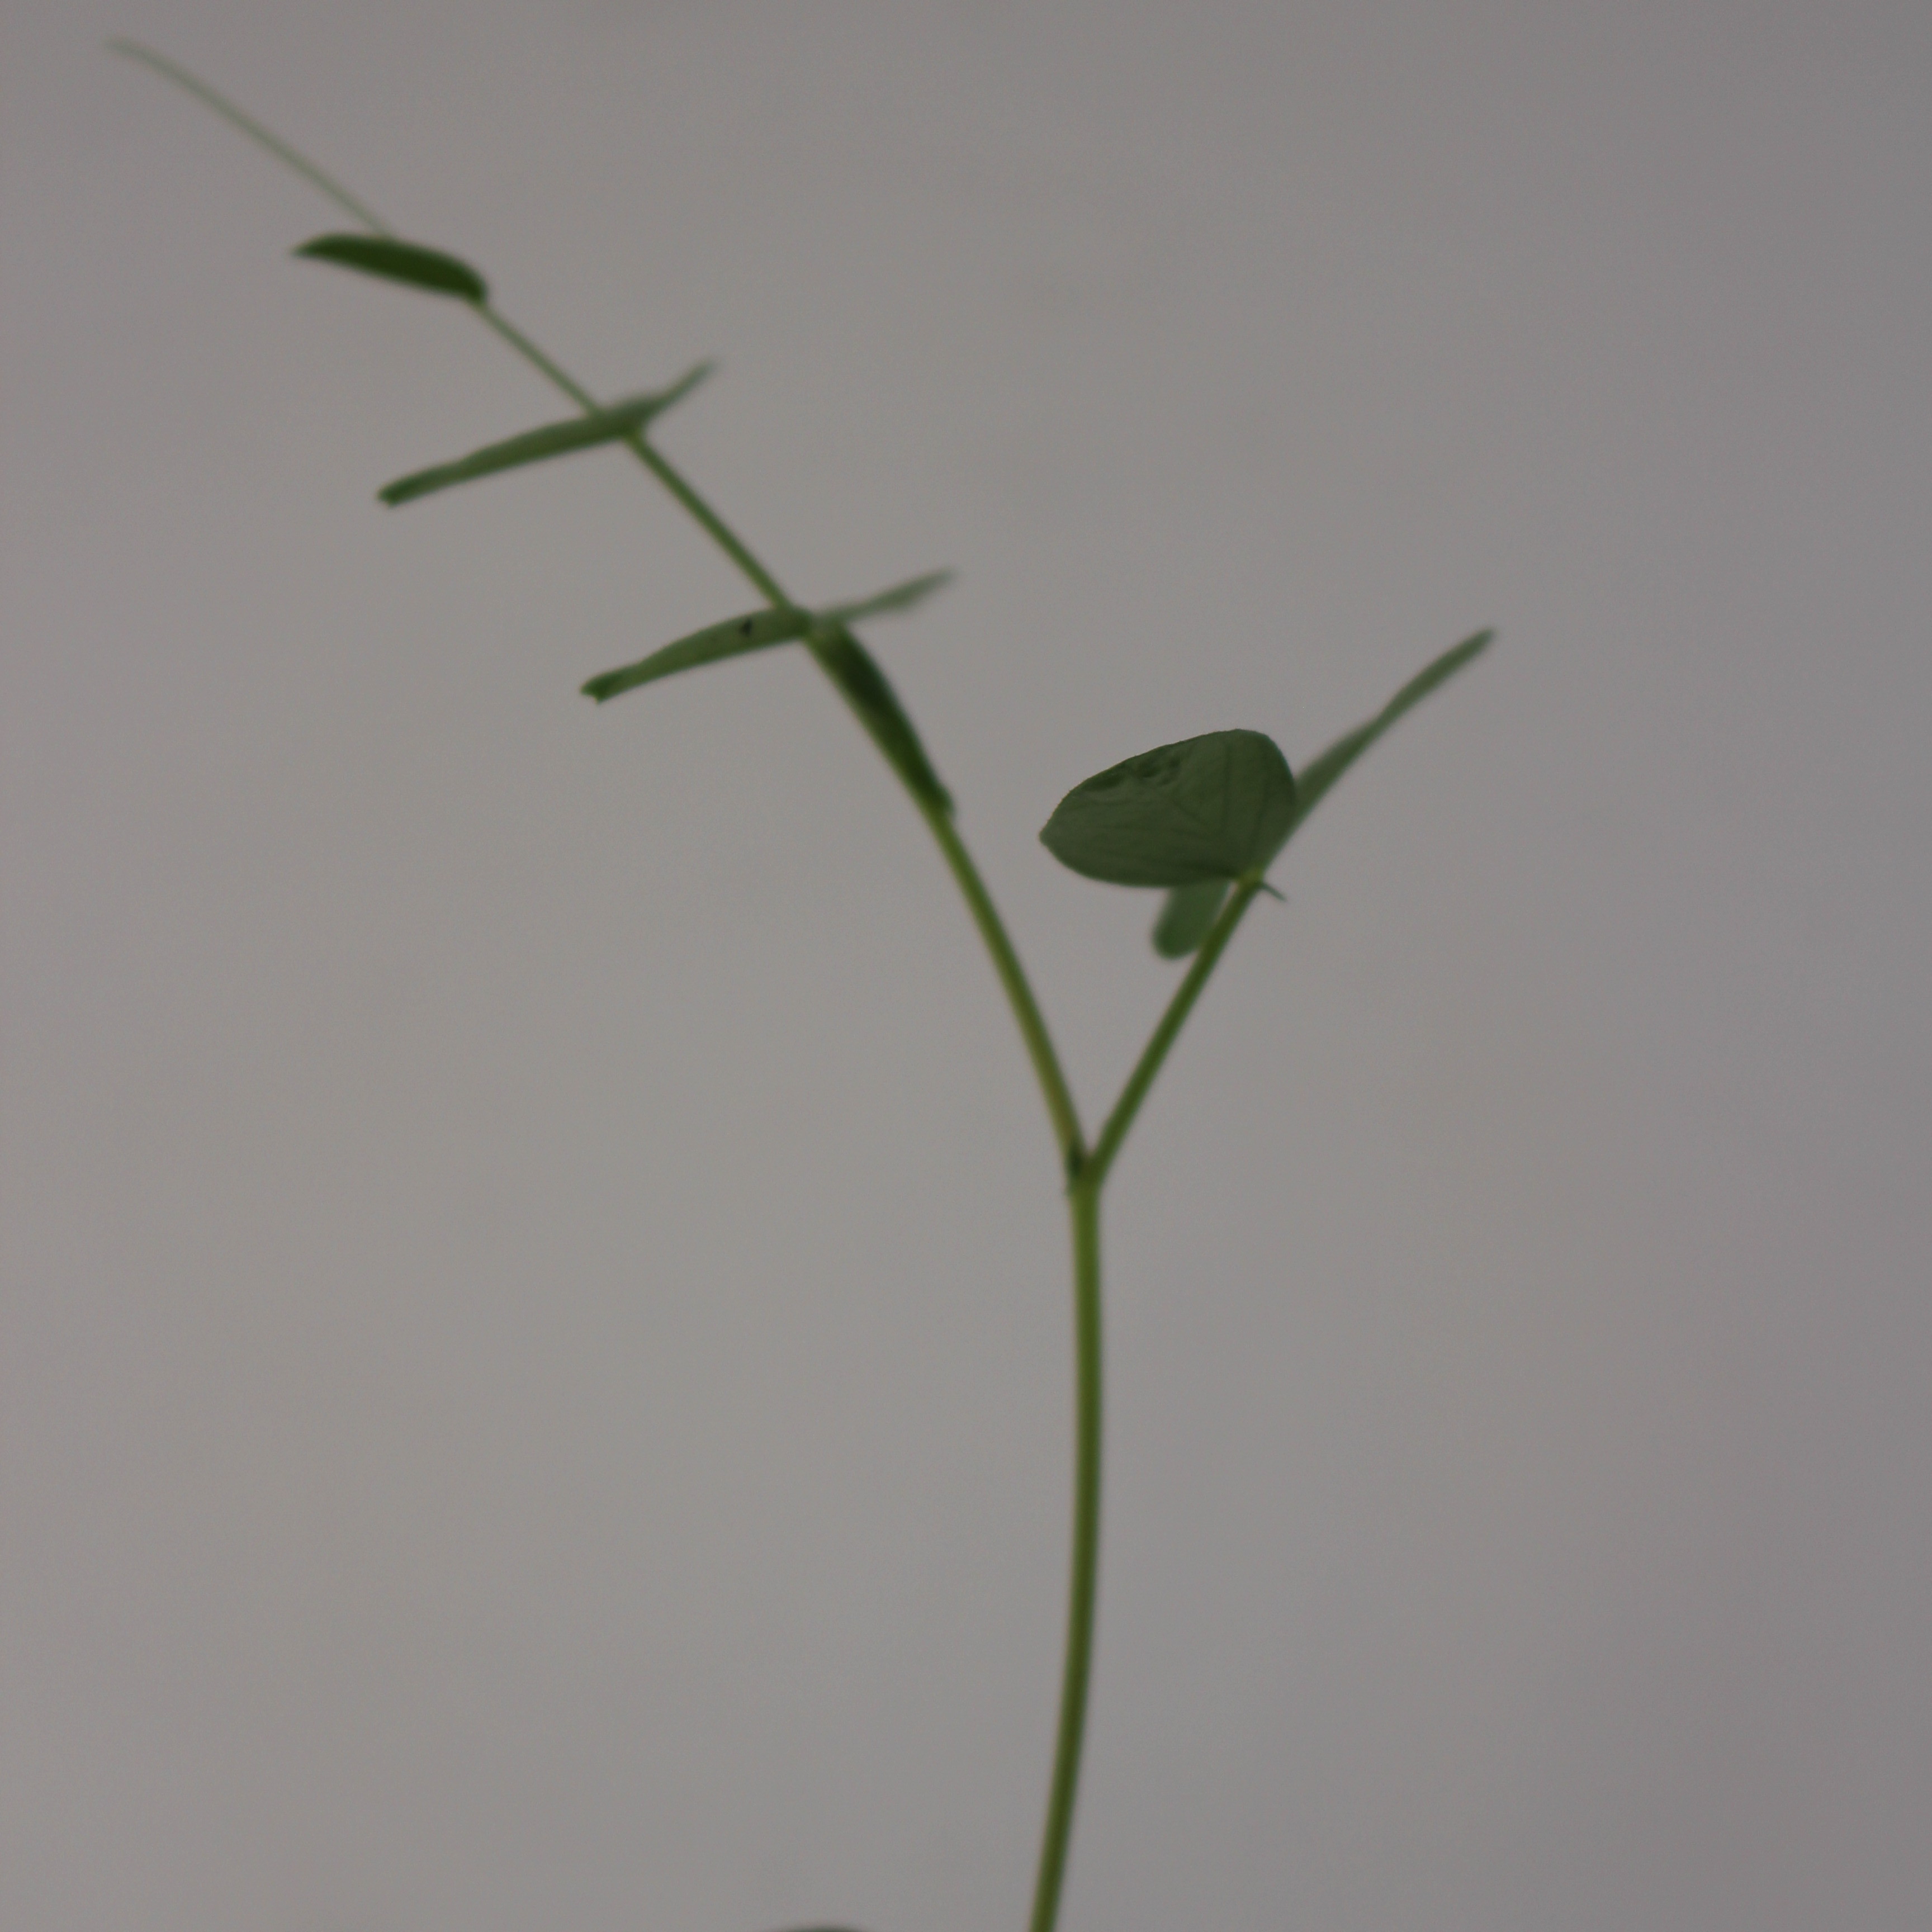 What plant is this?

Vicia sativa
